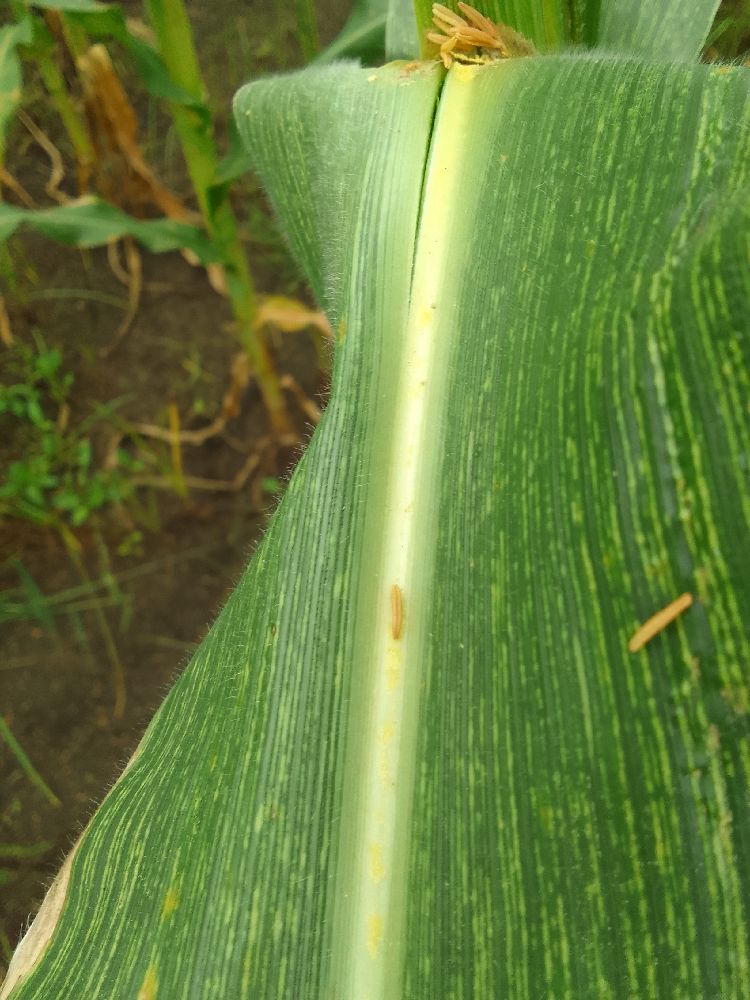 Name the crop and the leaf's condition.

maize, maize streak virus
